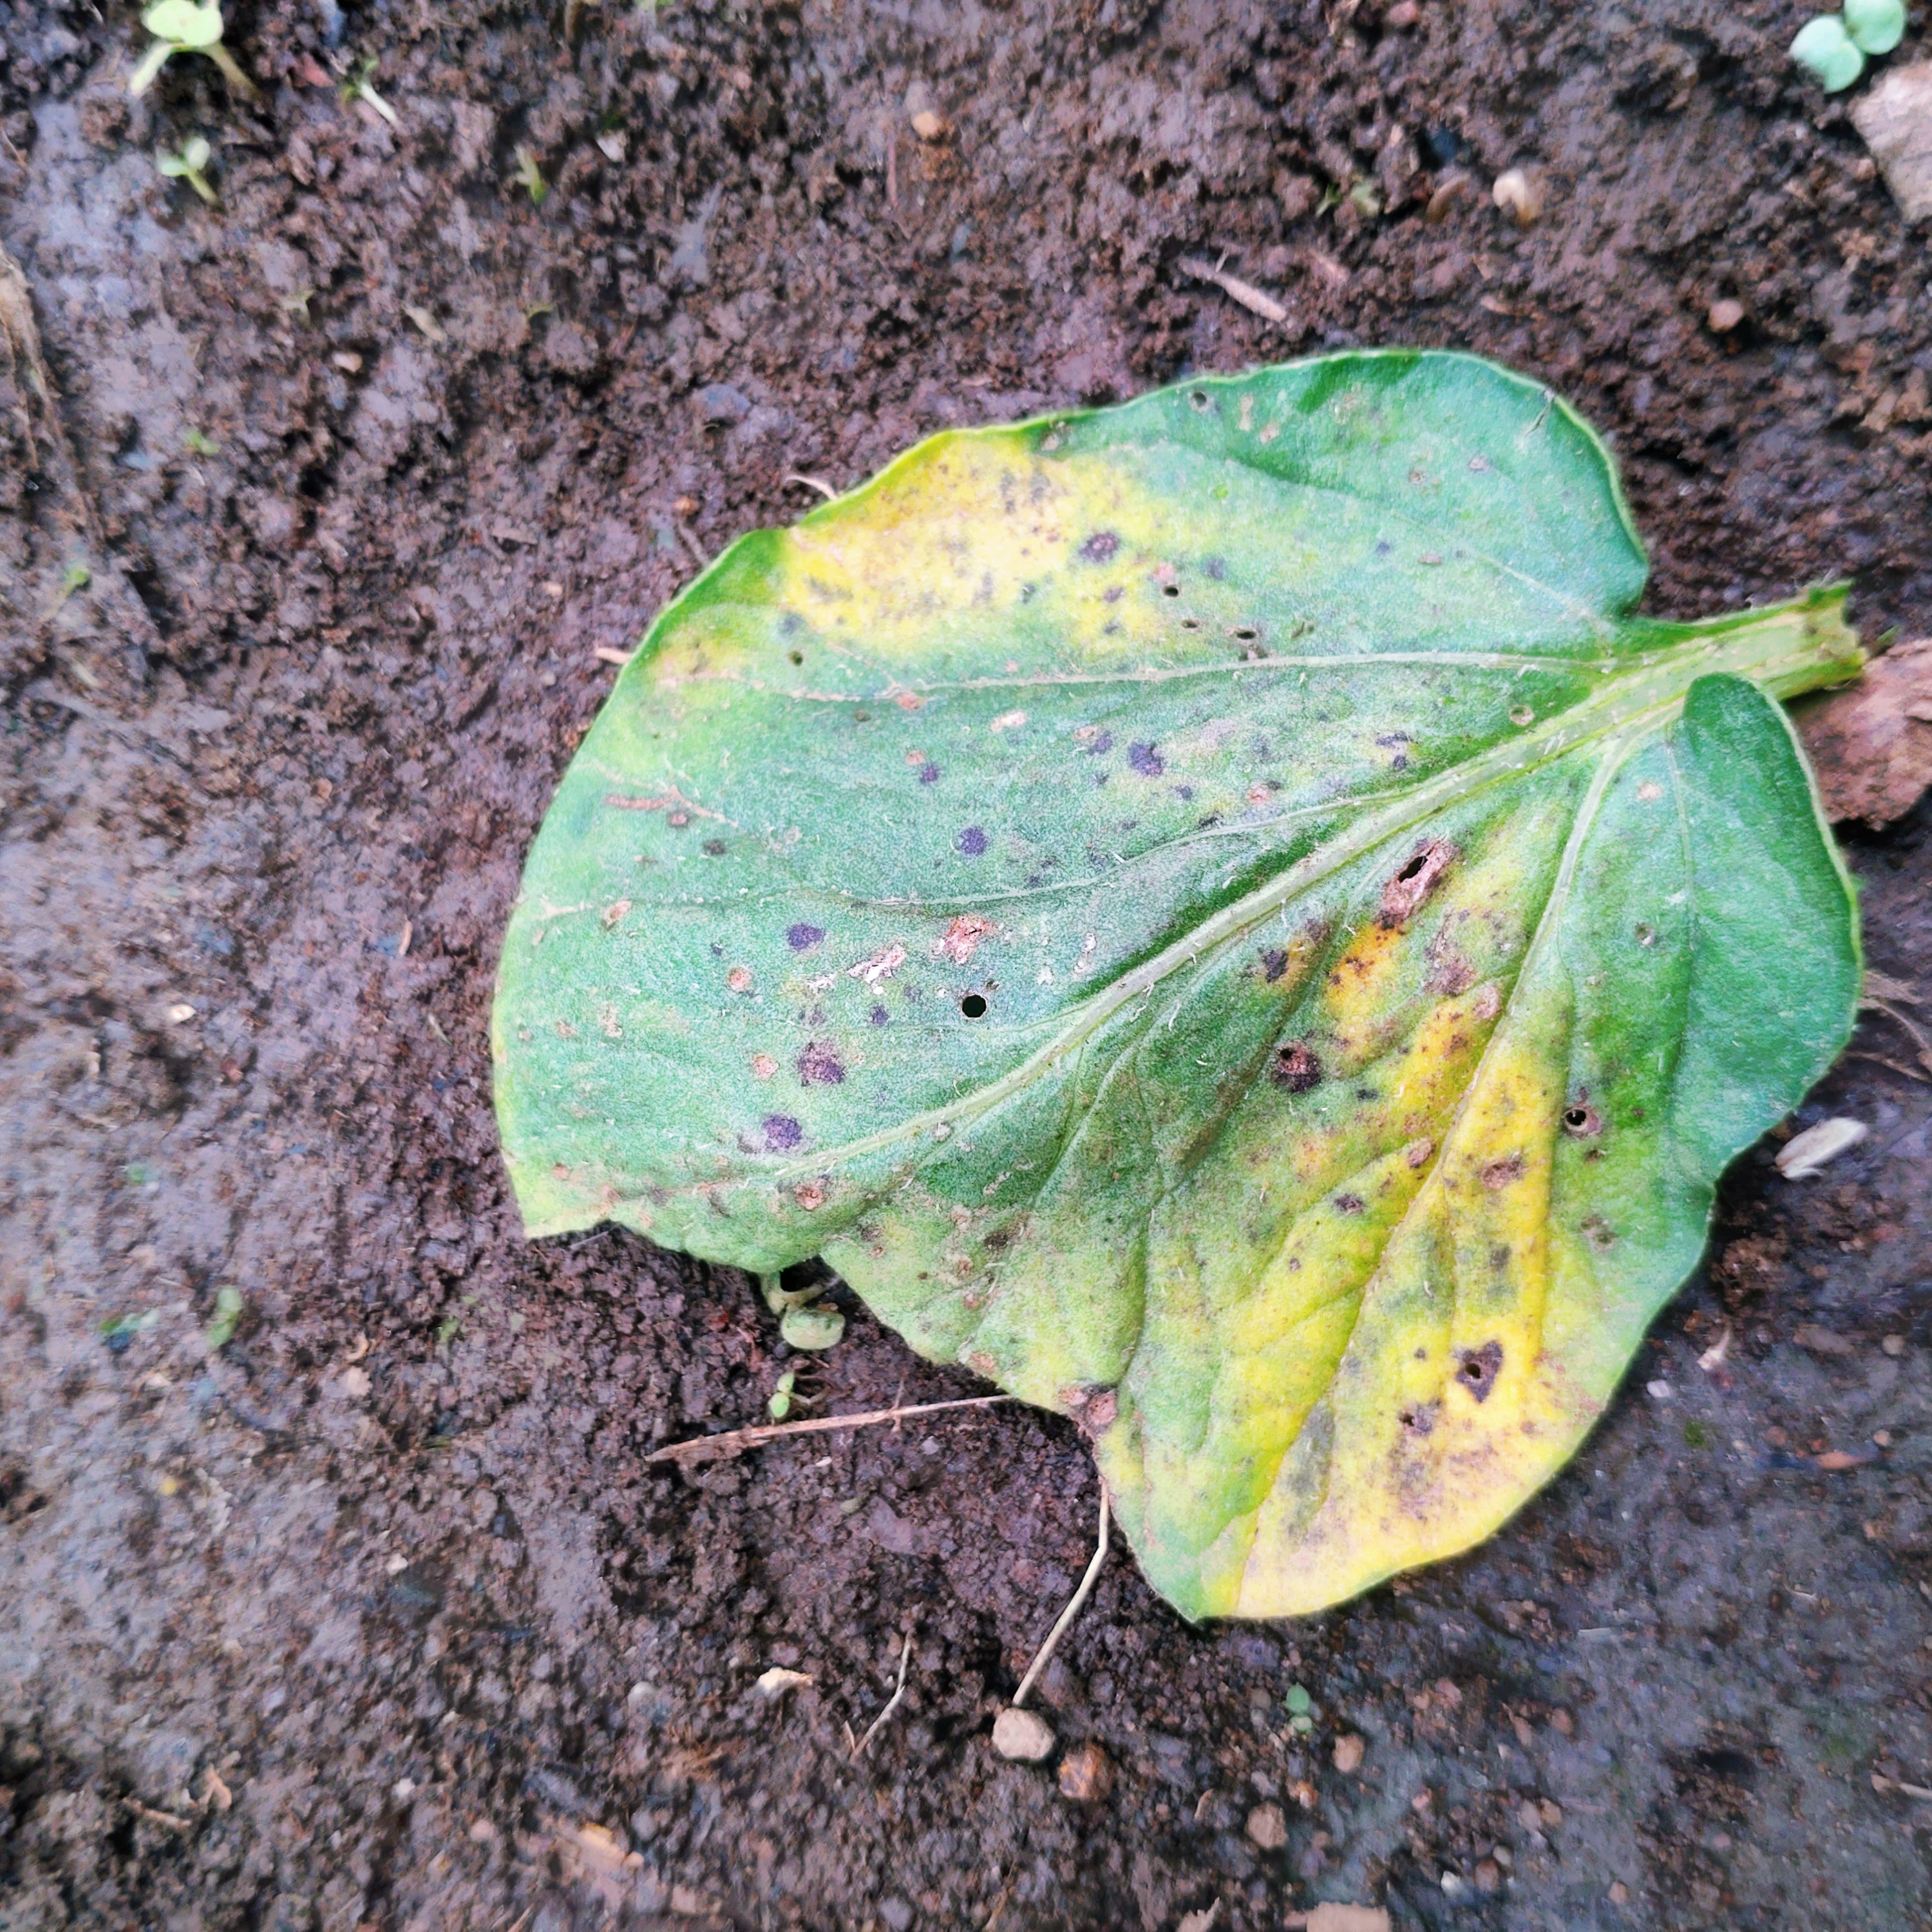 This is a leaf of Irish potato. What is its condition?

late blight
